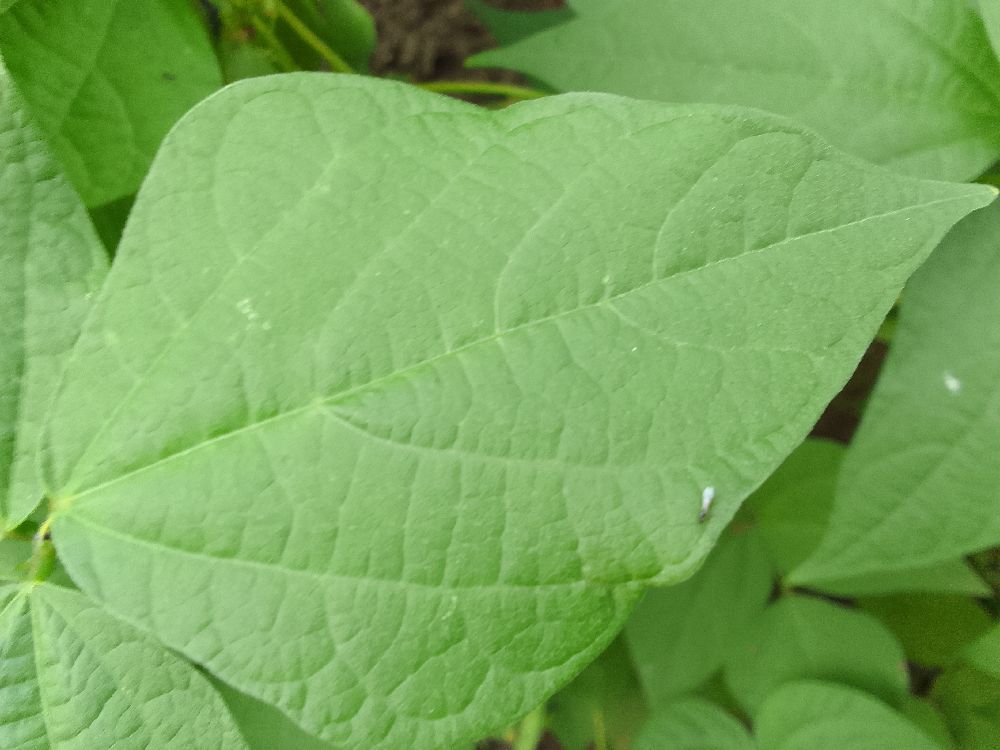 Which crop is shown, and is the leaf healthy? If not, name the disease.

common bean, healthy
